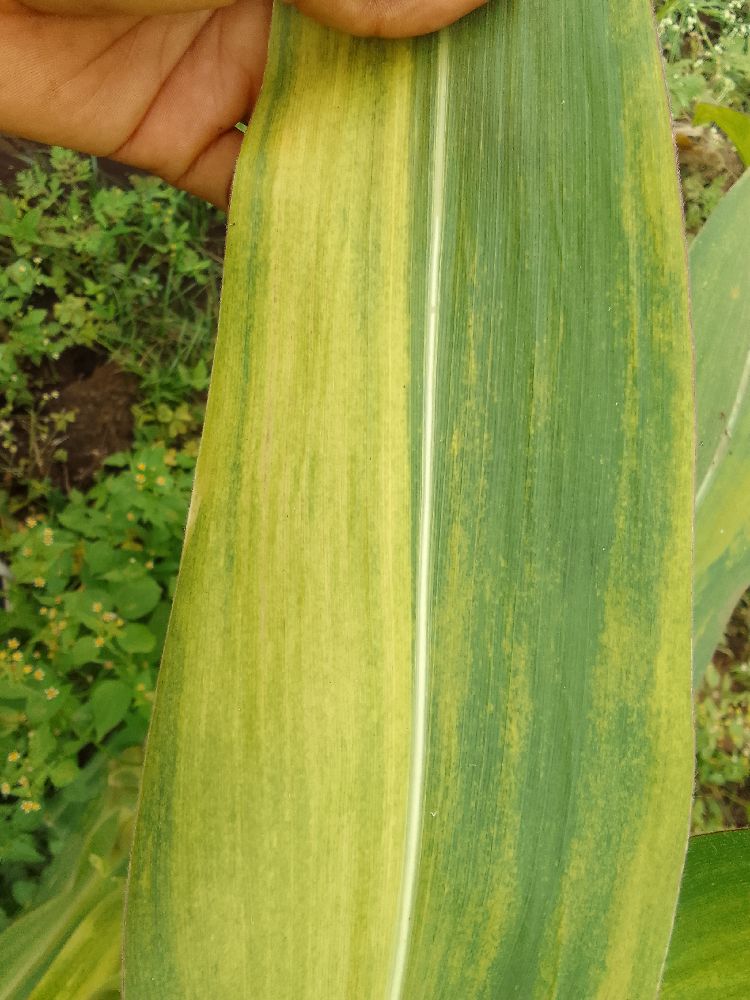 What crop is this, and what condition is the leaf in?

maize, maize lethal necrosis
